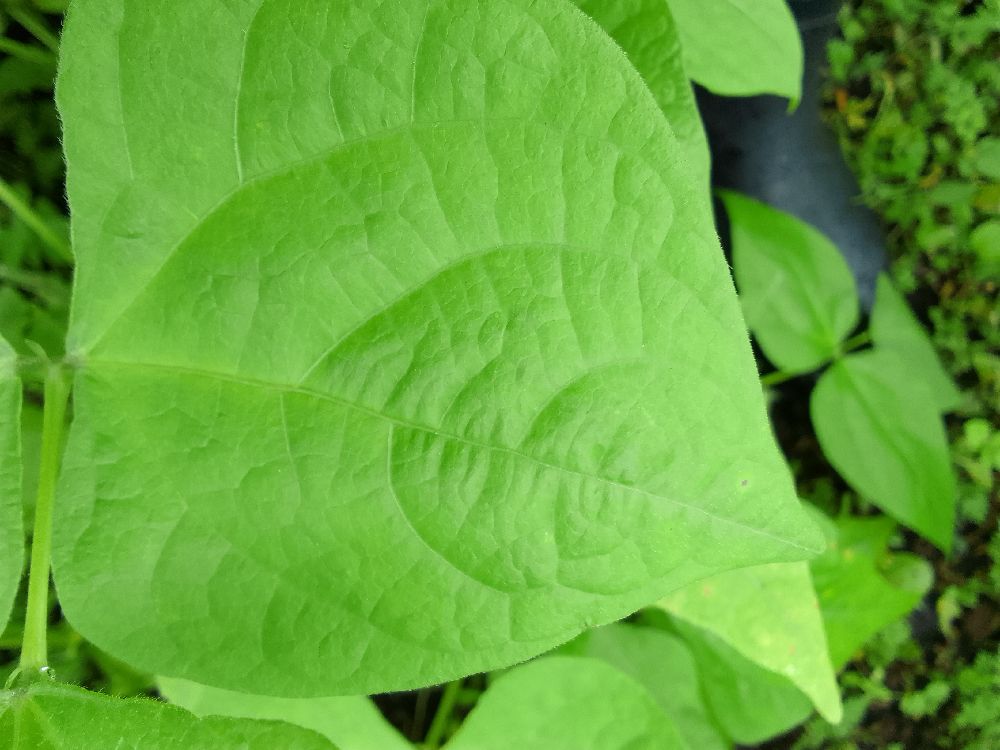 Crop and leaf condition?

common bean, healthy
